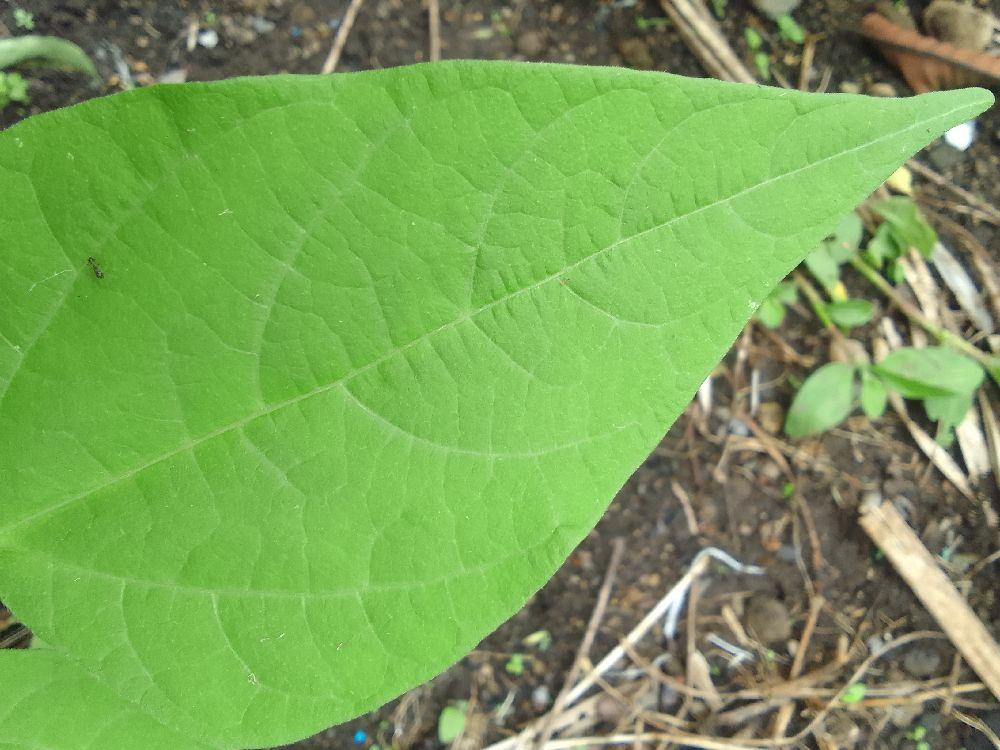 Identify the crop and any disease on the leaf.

common bean, healthy
